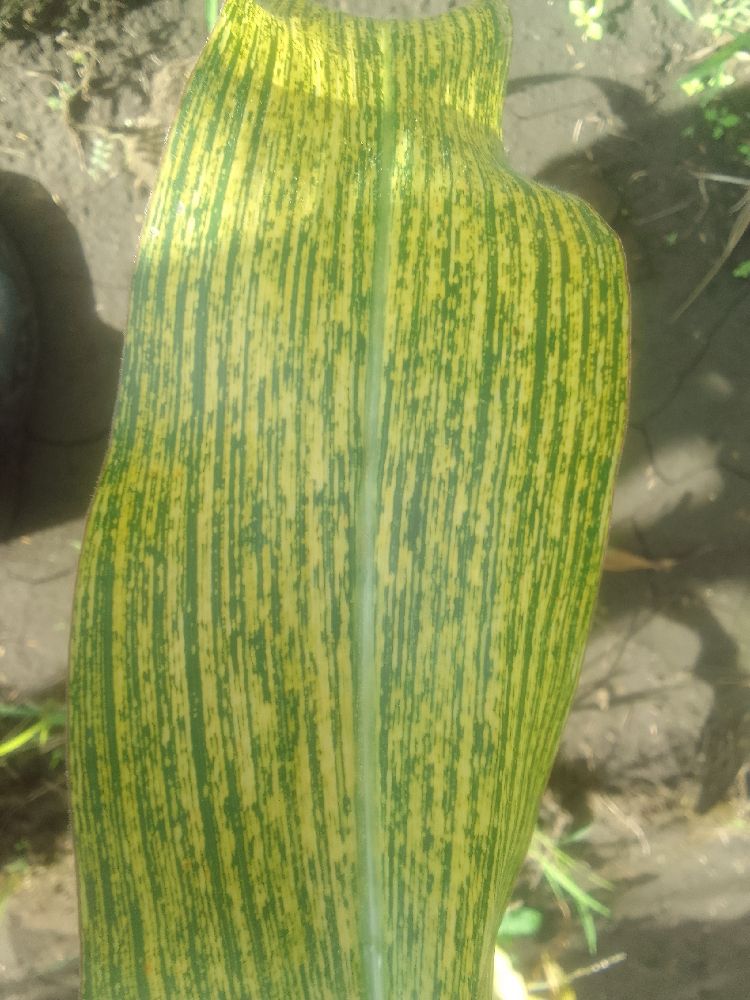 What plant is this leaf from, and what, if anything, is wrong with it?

maize, maize streak virus
